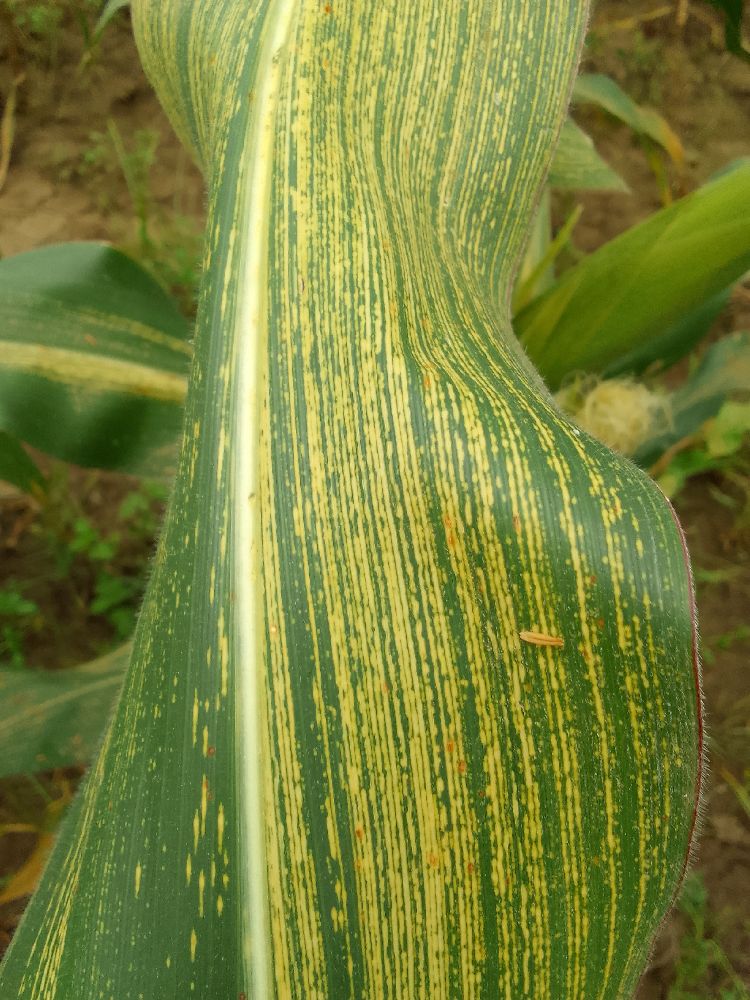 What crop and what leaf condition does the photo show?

maize, maize streak virus
